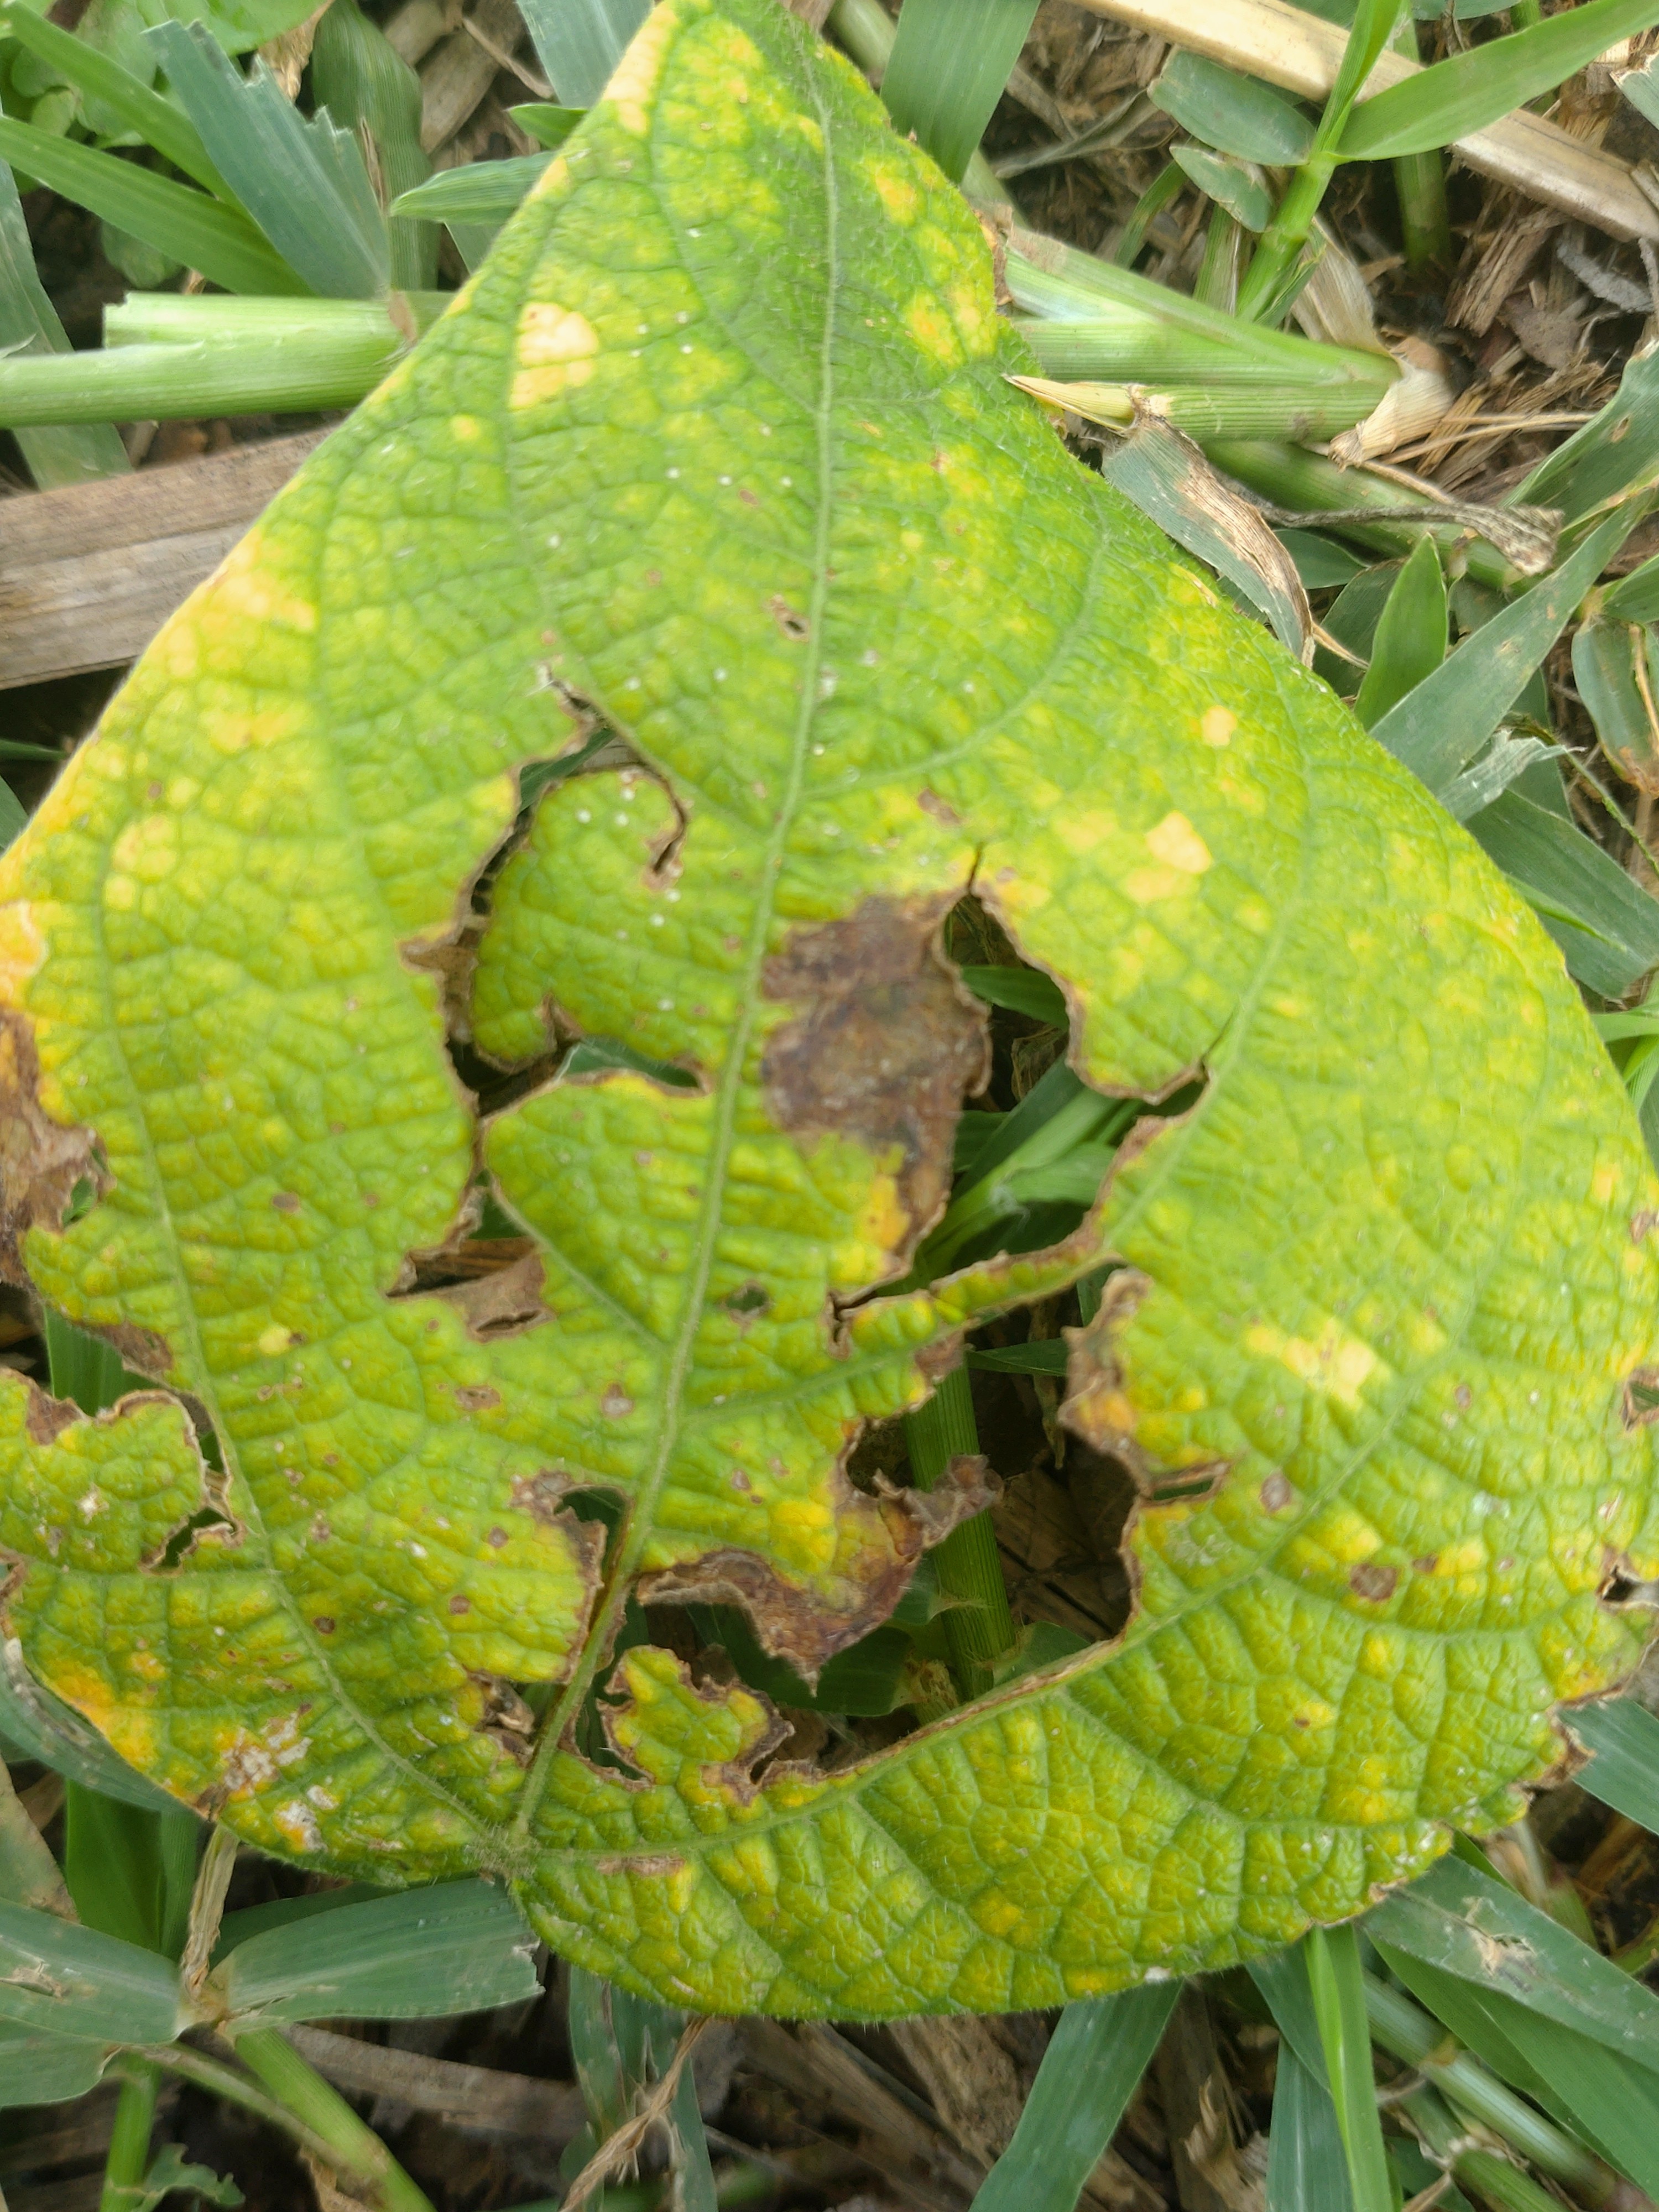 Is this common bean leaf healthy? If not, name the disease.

rust
